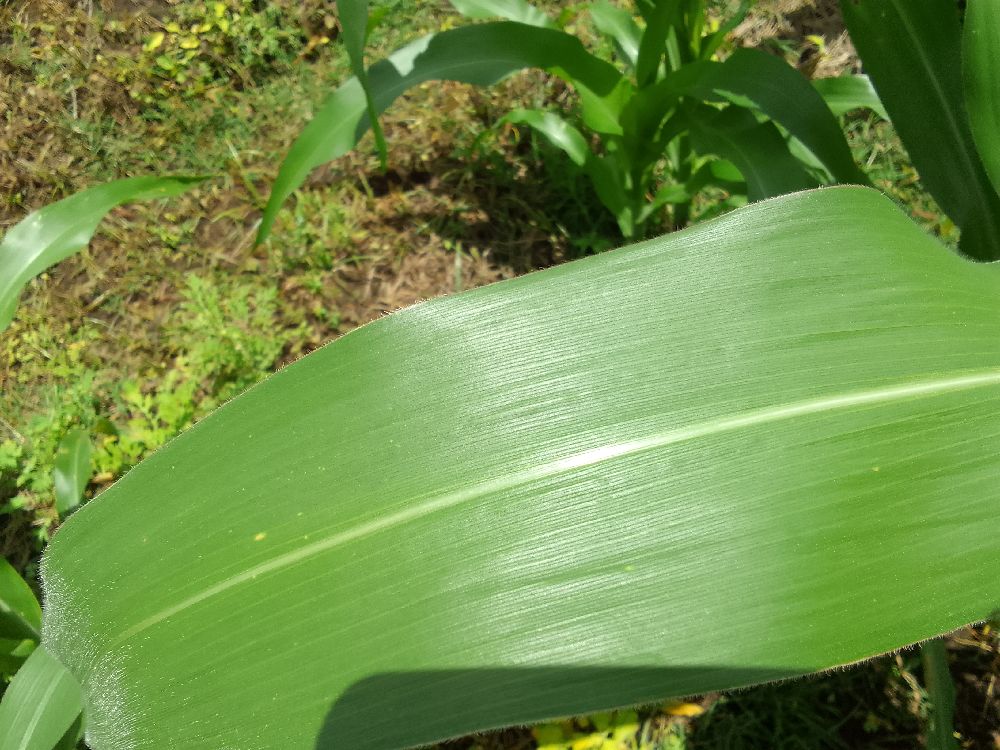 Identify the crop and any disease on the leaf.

maize, healthy
